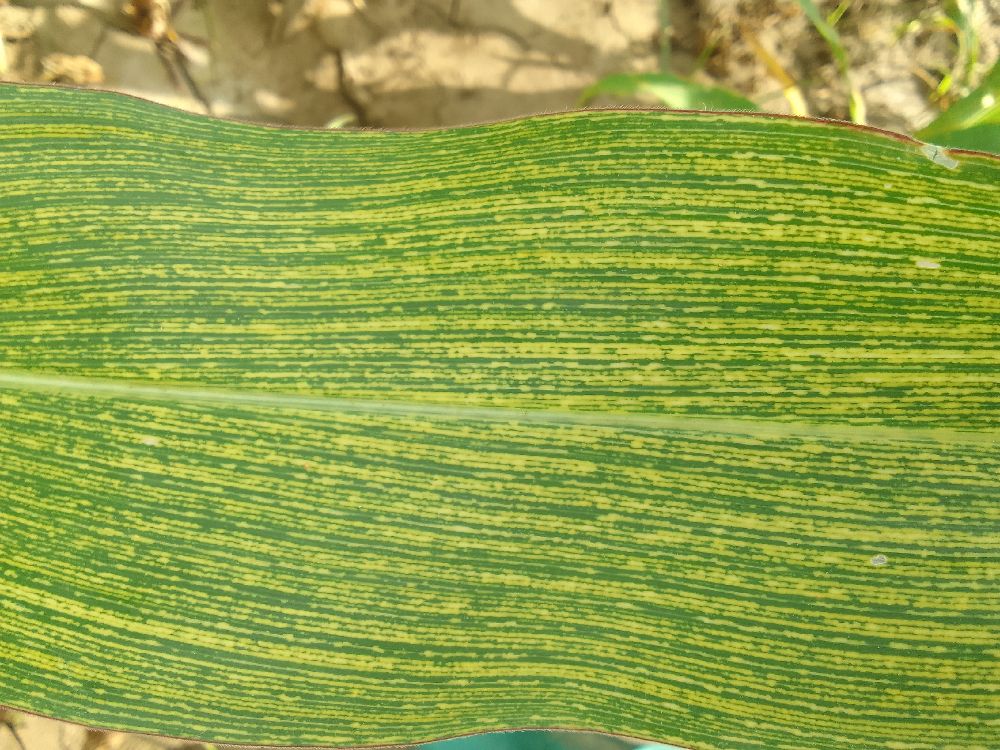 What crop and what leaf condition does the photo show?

maize, maize streak virus
